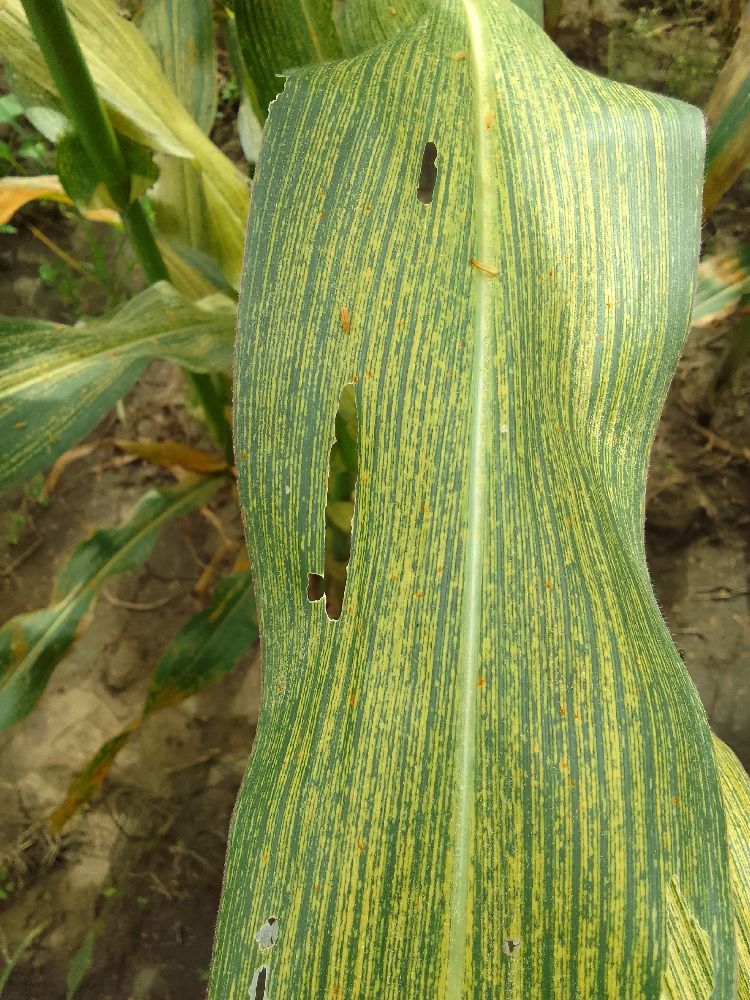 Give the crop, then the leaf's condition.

maize, maize streak virus
